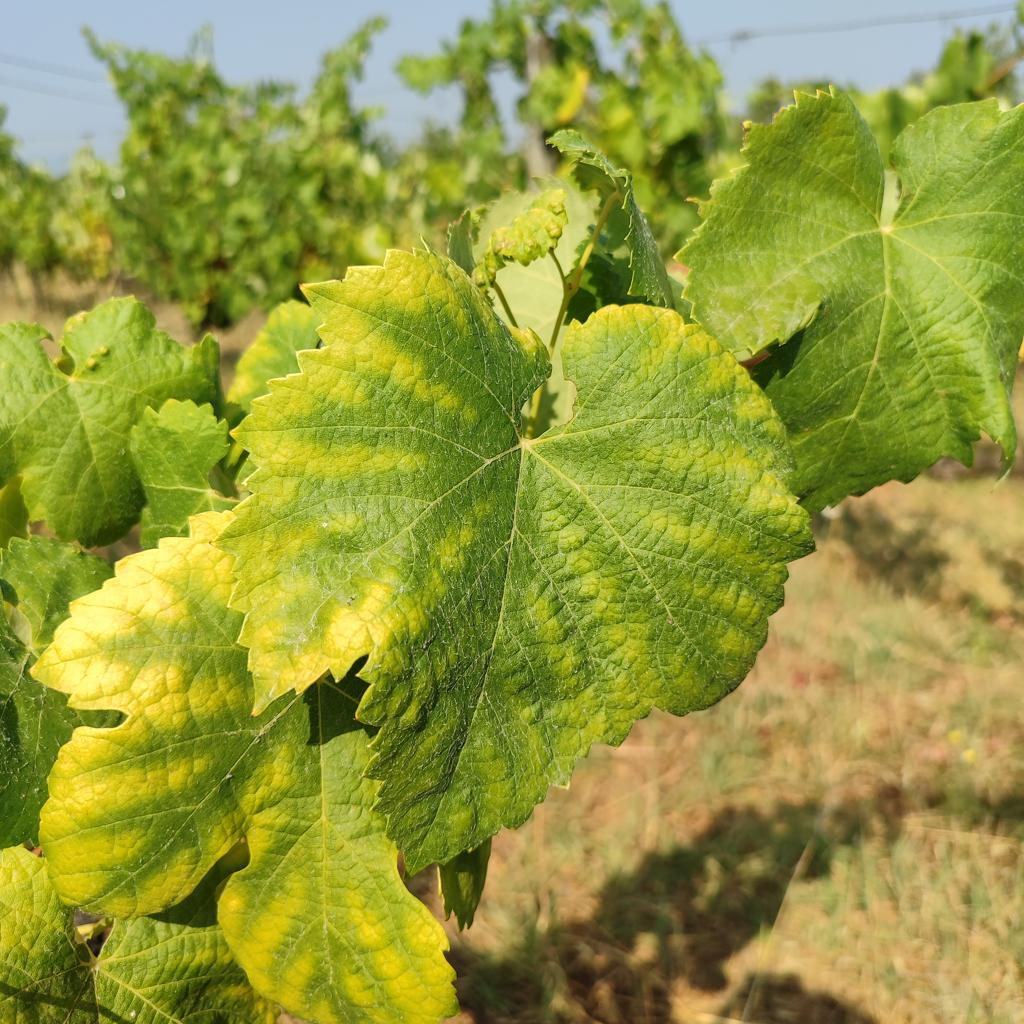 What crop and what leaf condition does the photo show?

grapevine, esca complex
